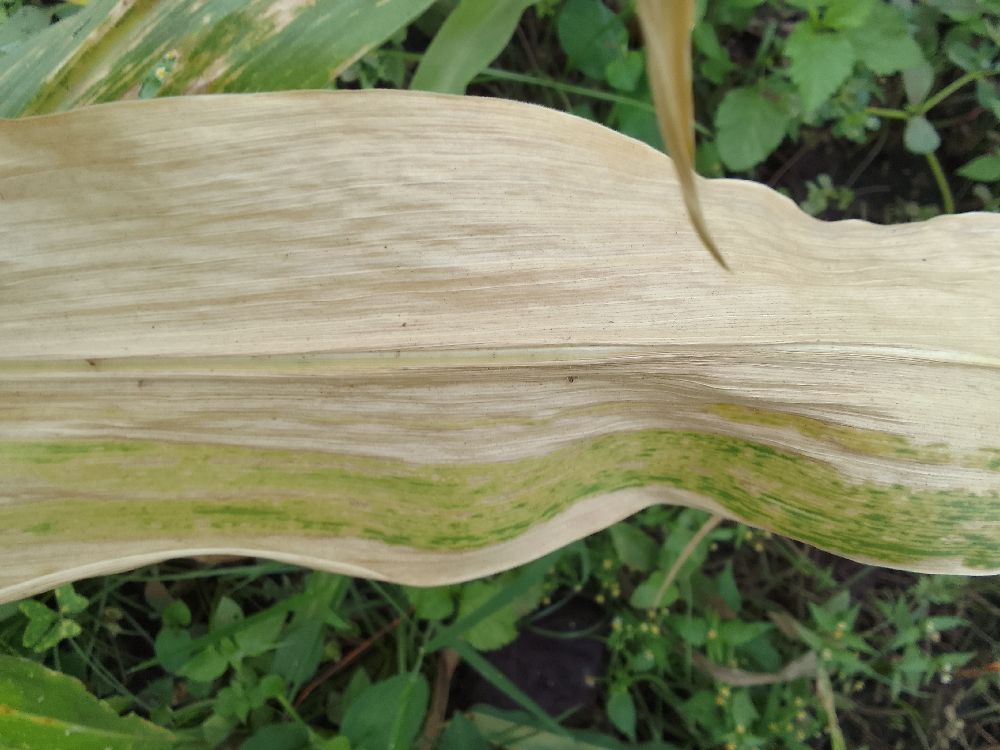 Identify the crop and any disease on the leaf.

maize, maize lethal necrosis
